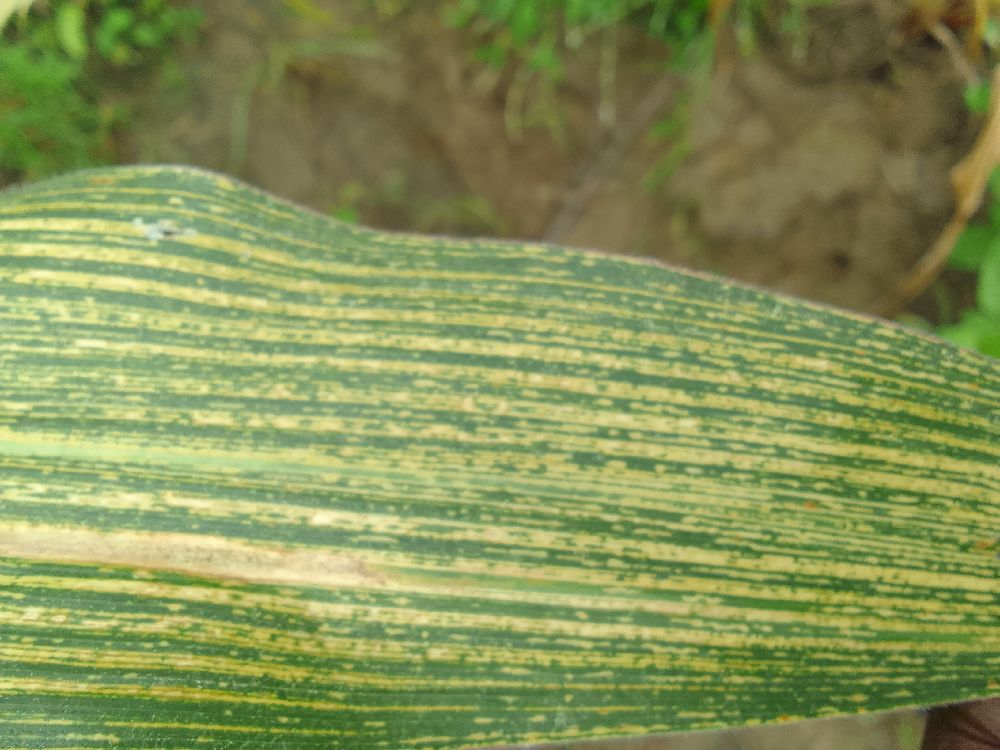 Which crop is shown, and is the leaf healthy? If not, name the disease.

maize, maize streak virus
